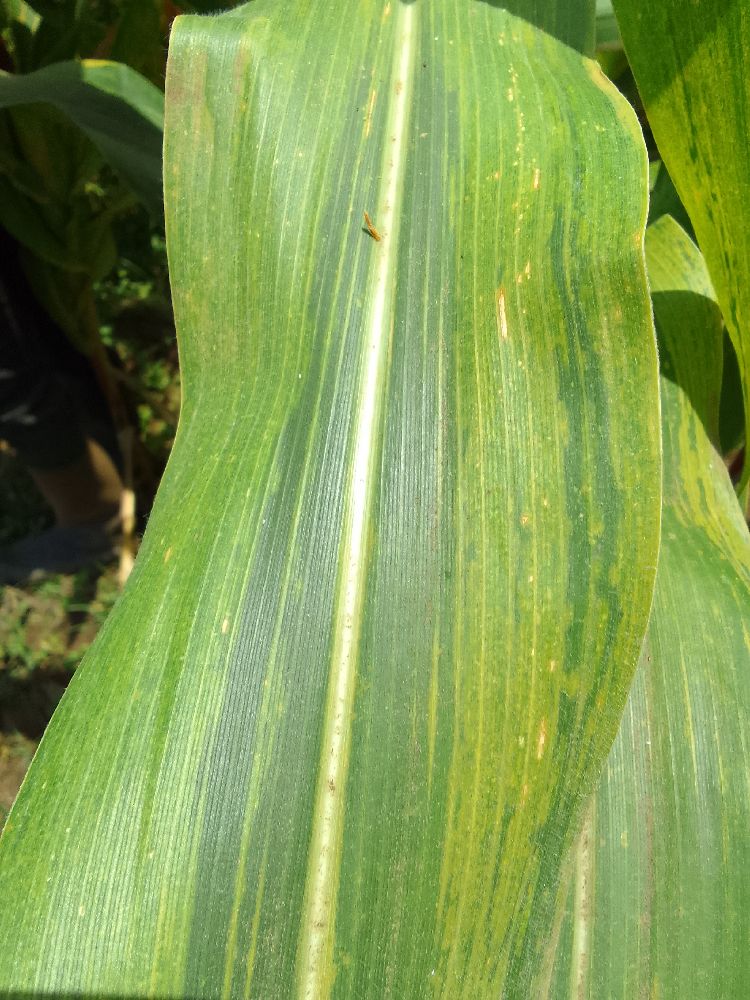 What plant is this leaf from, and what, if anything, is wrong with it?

maize, maize lethal necrosis
